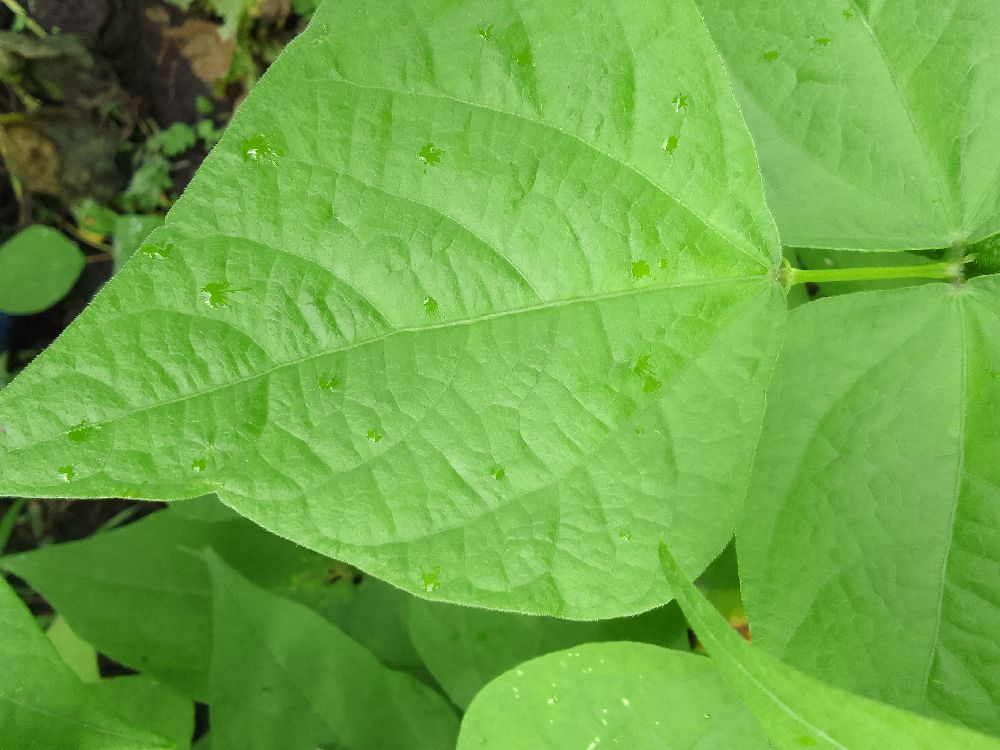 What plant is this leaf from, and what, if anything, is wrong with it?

common bean, healthy
